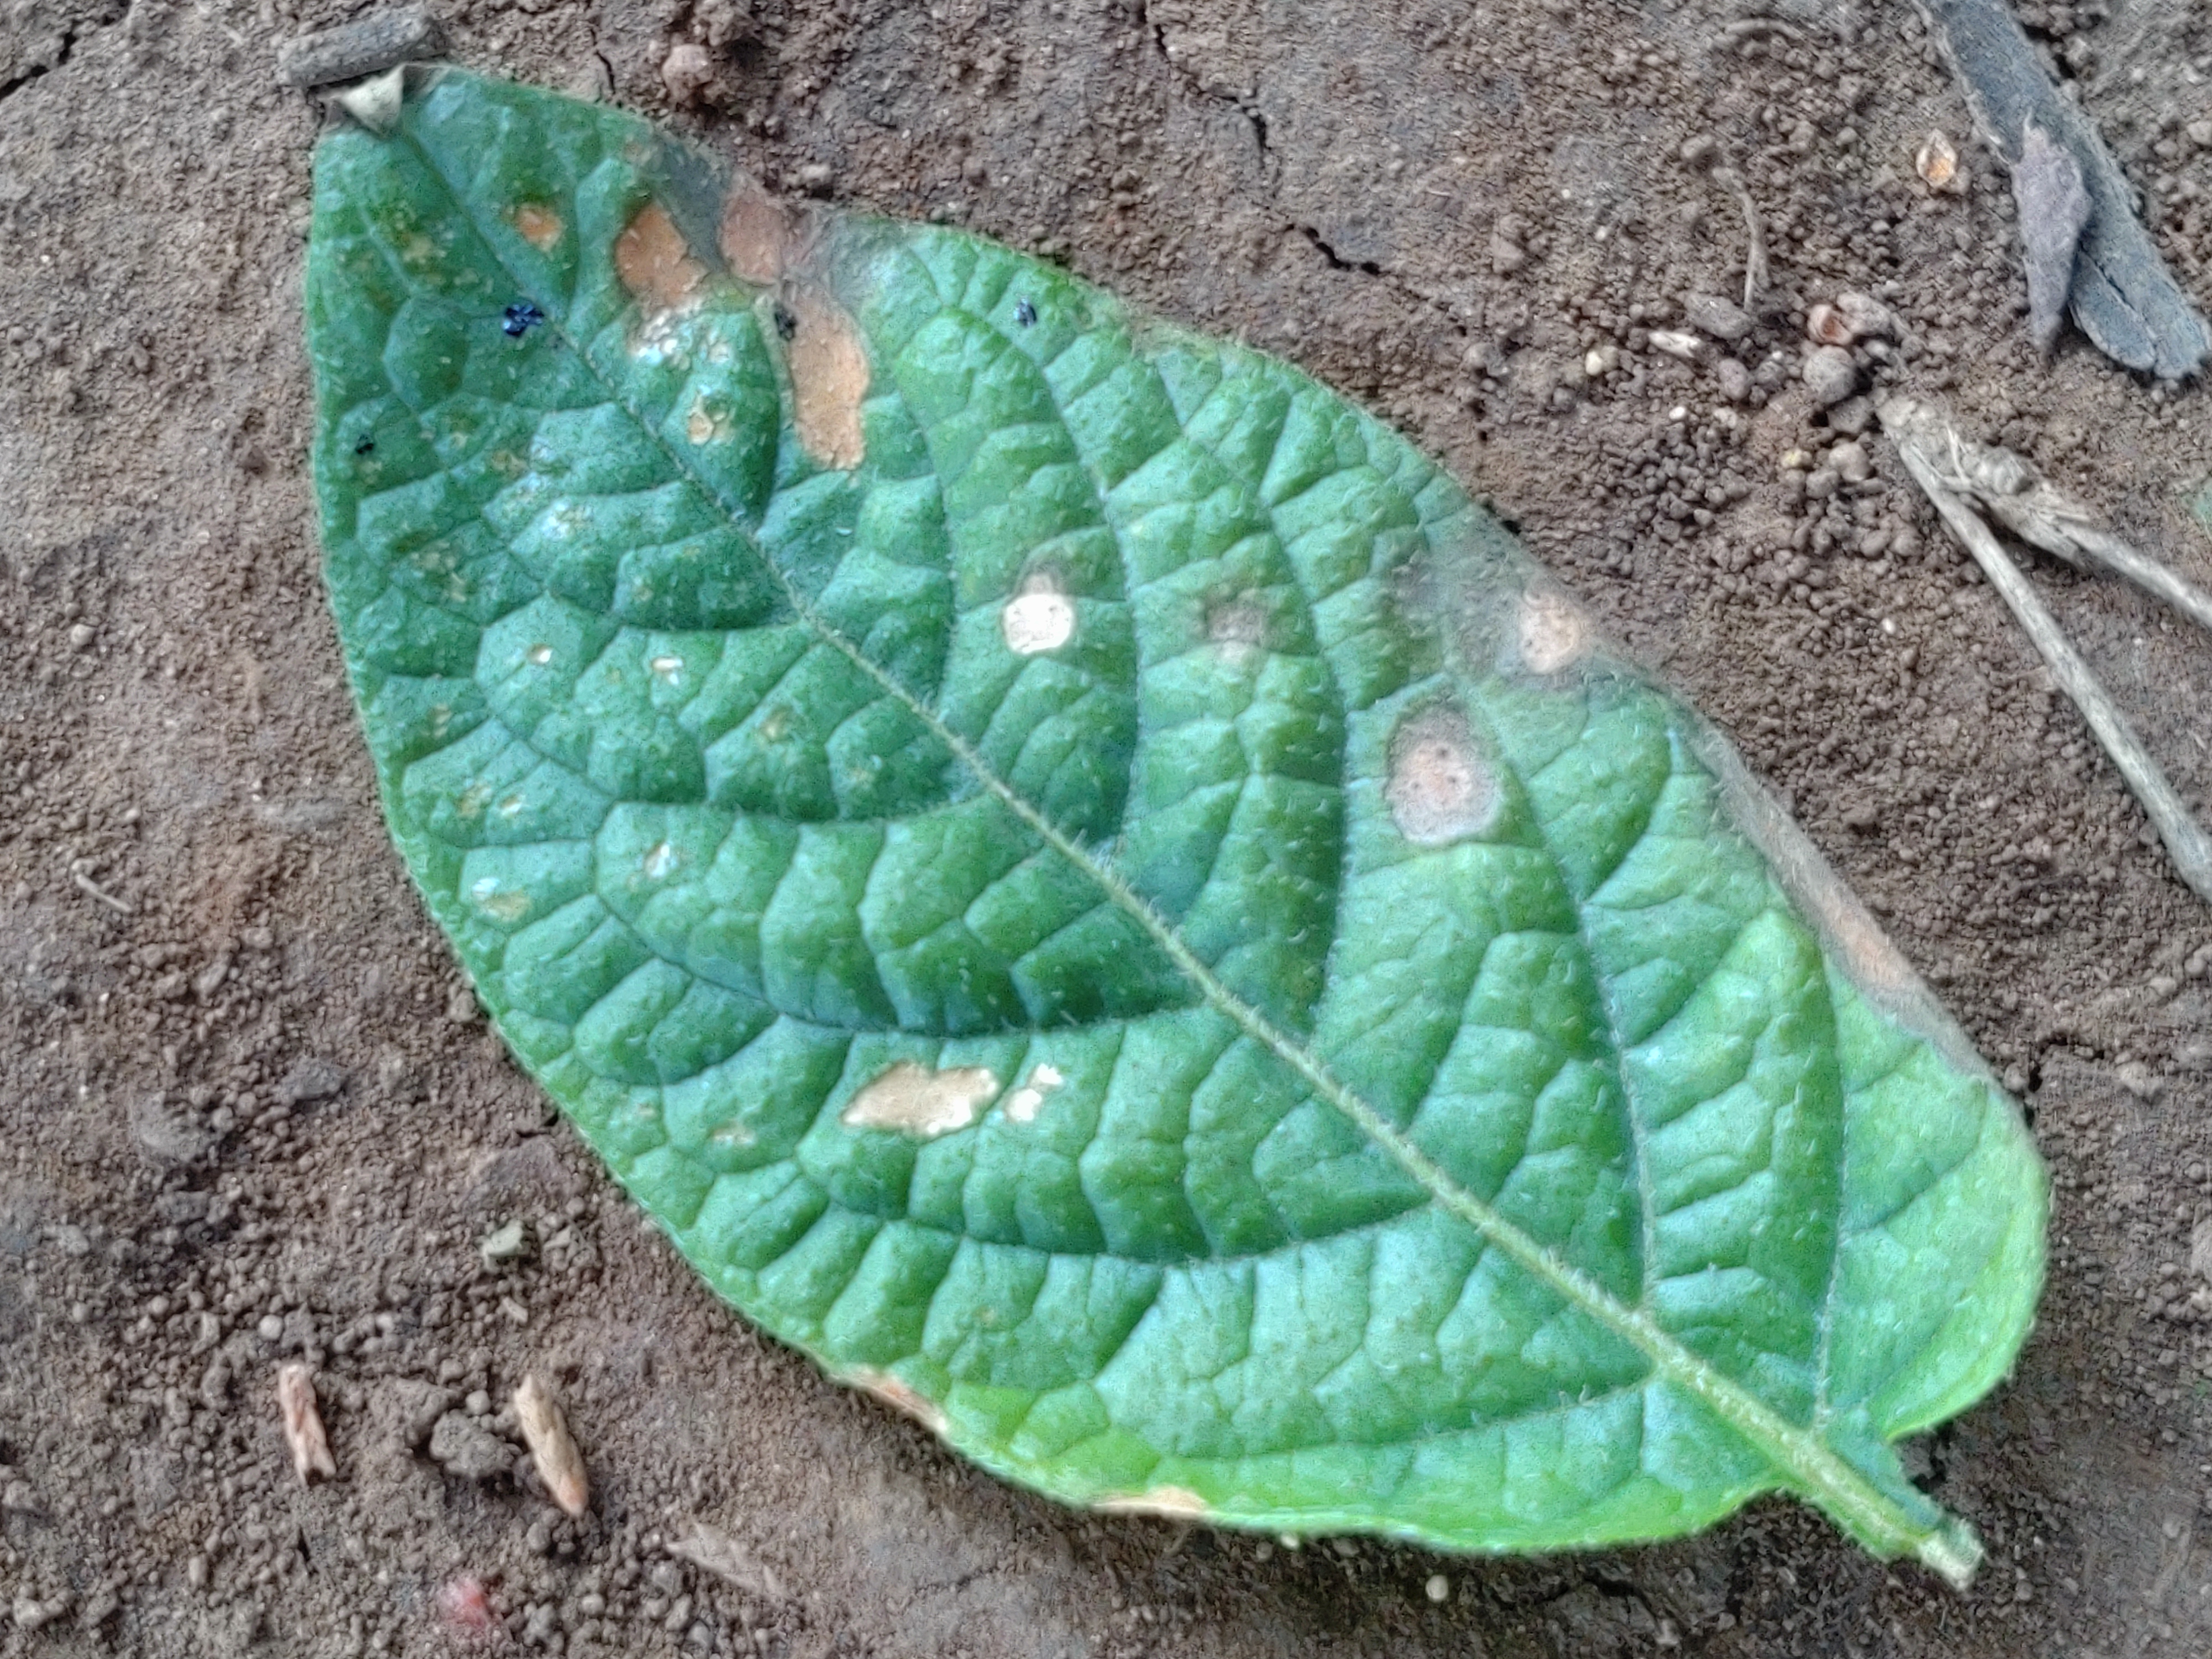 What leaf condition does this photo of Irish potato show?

early blight
